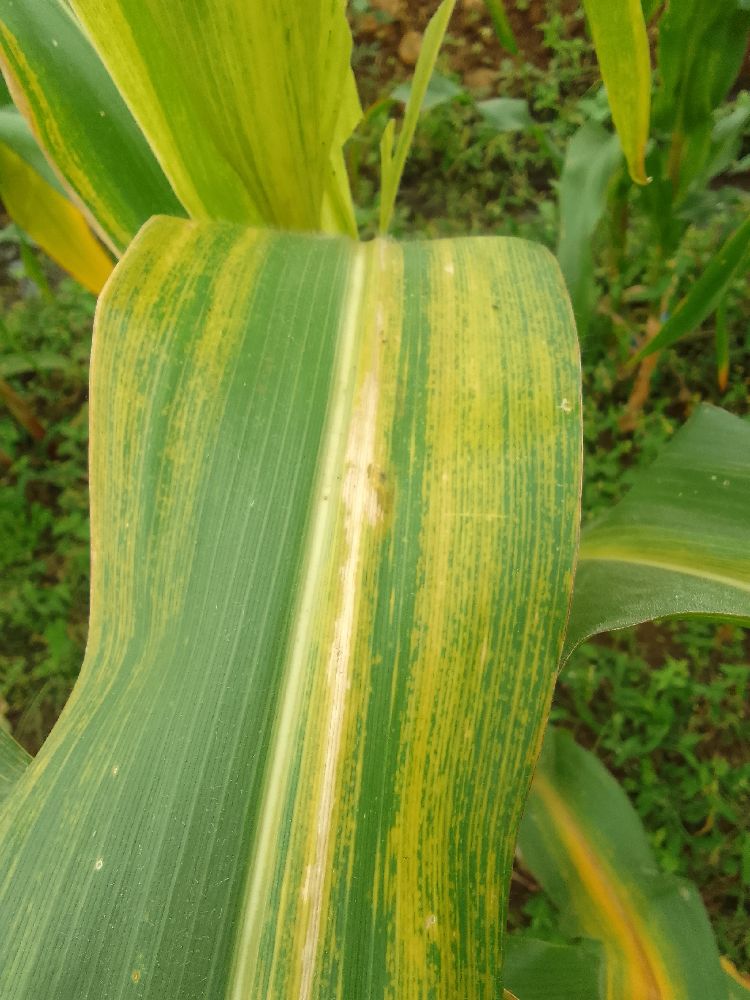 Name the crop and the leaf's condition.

maize, maize lethal necrosis
